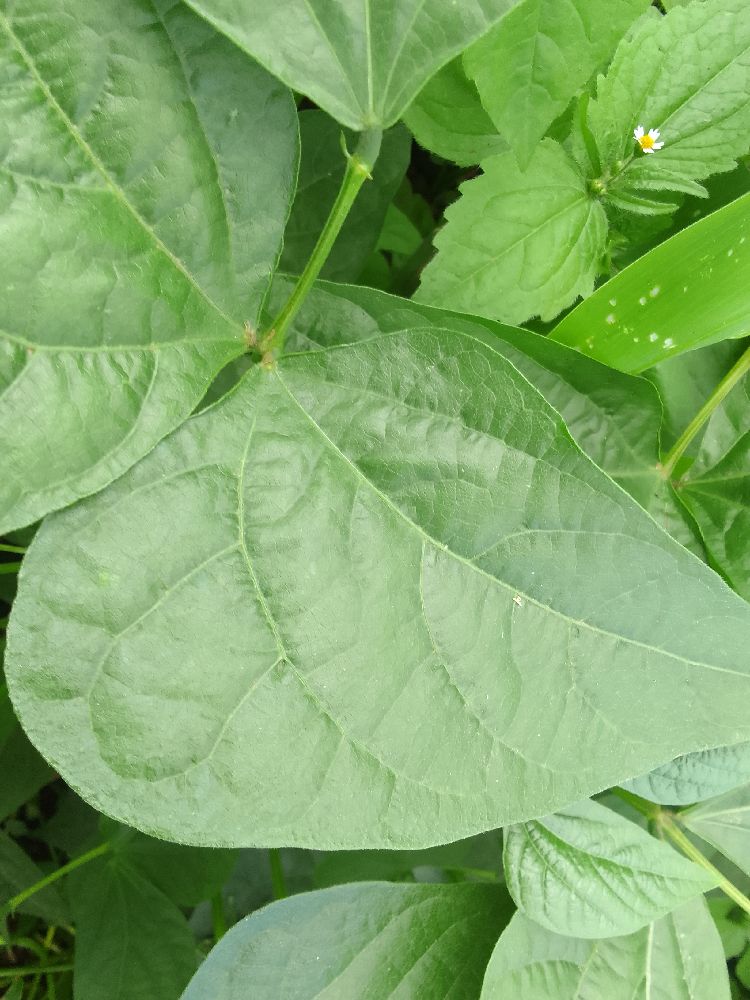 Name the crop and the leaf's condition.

common bean, healthy
